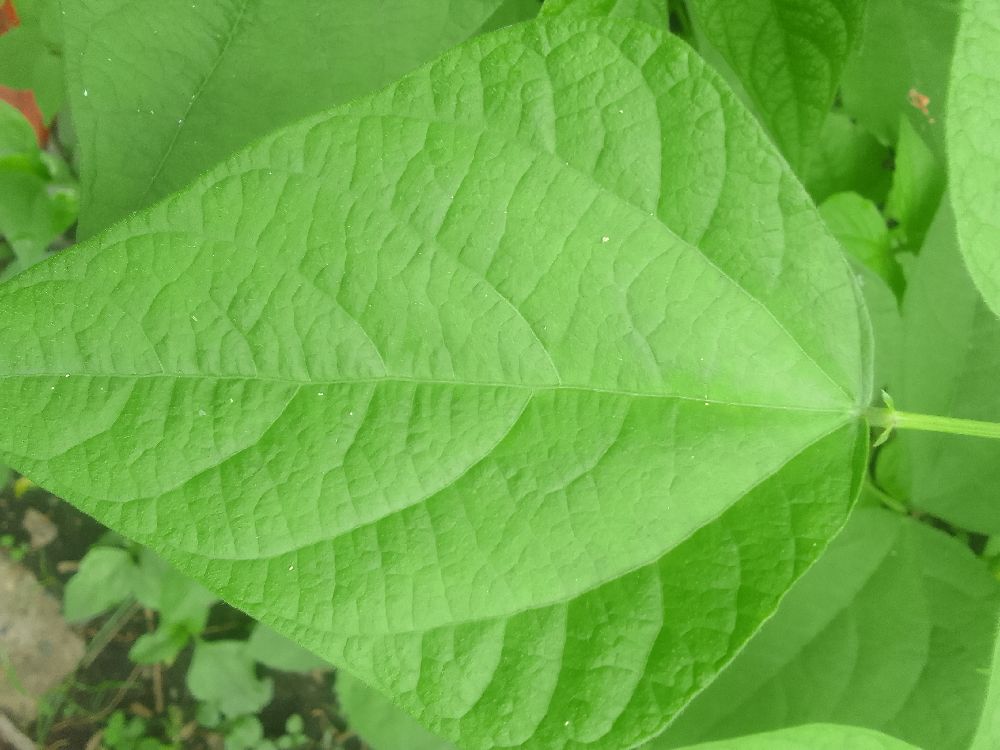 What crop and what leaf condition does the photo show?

common bean, healthy
